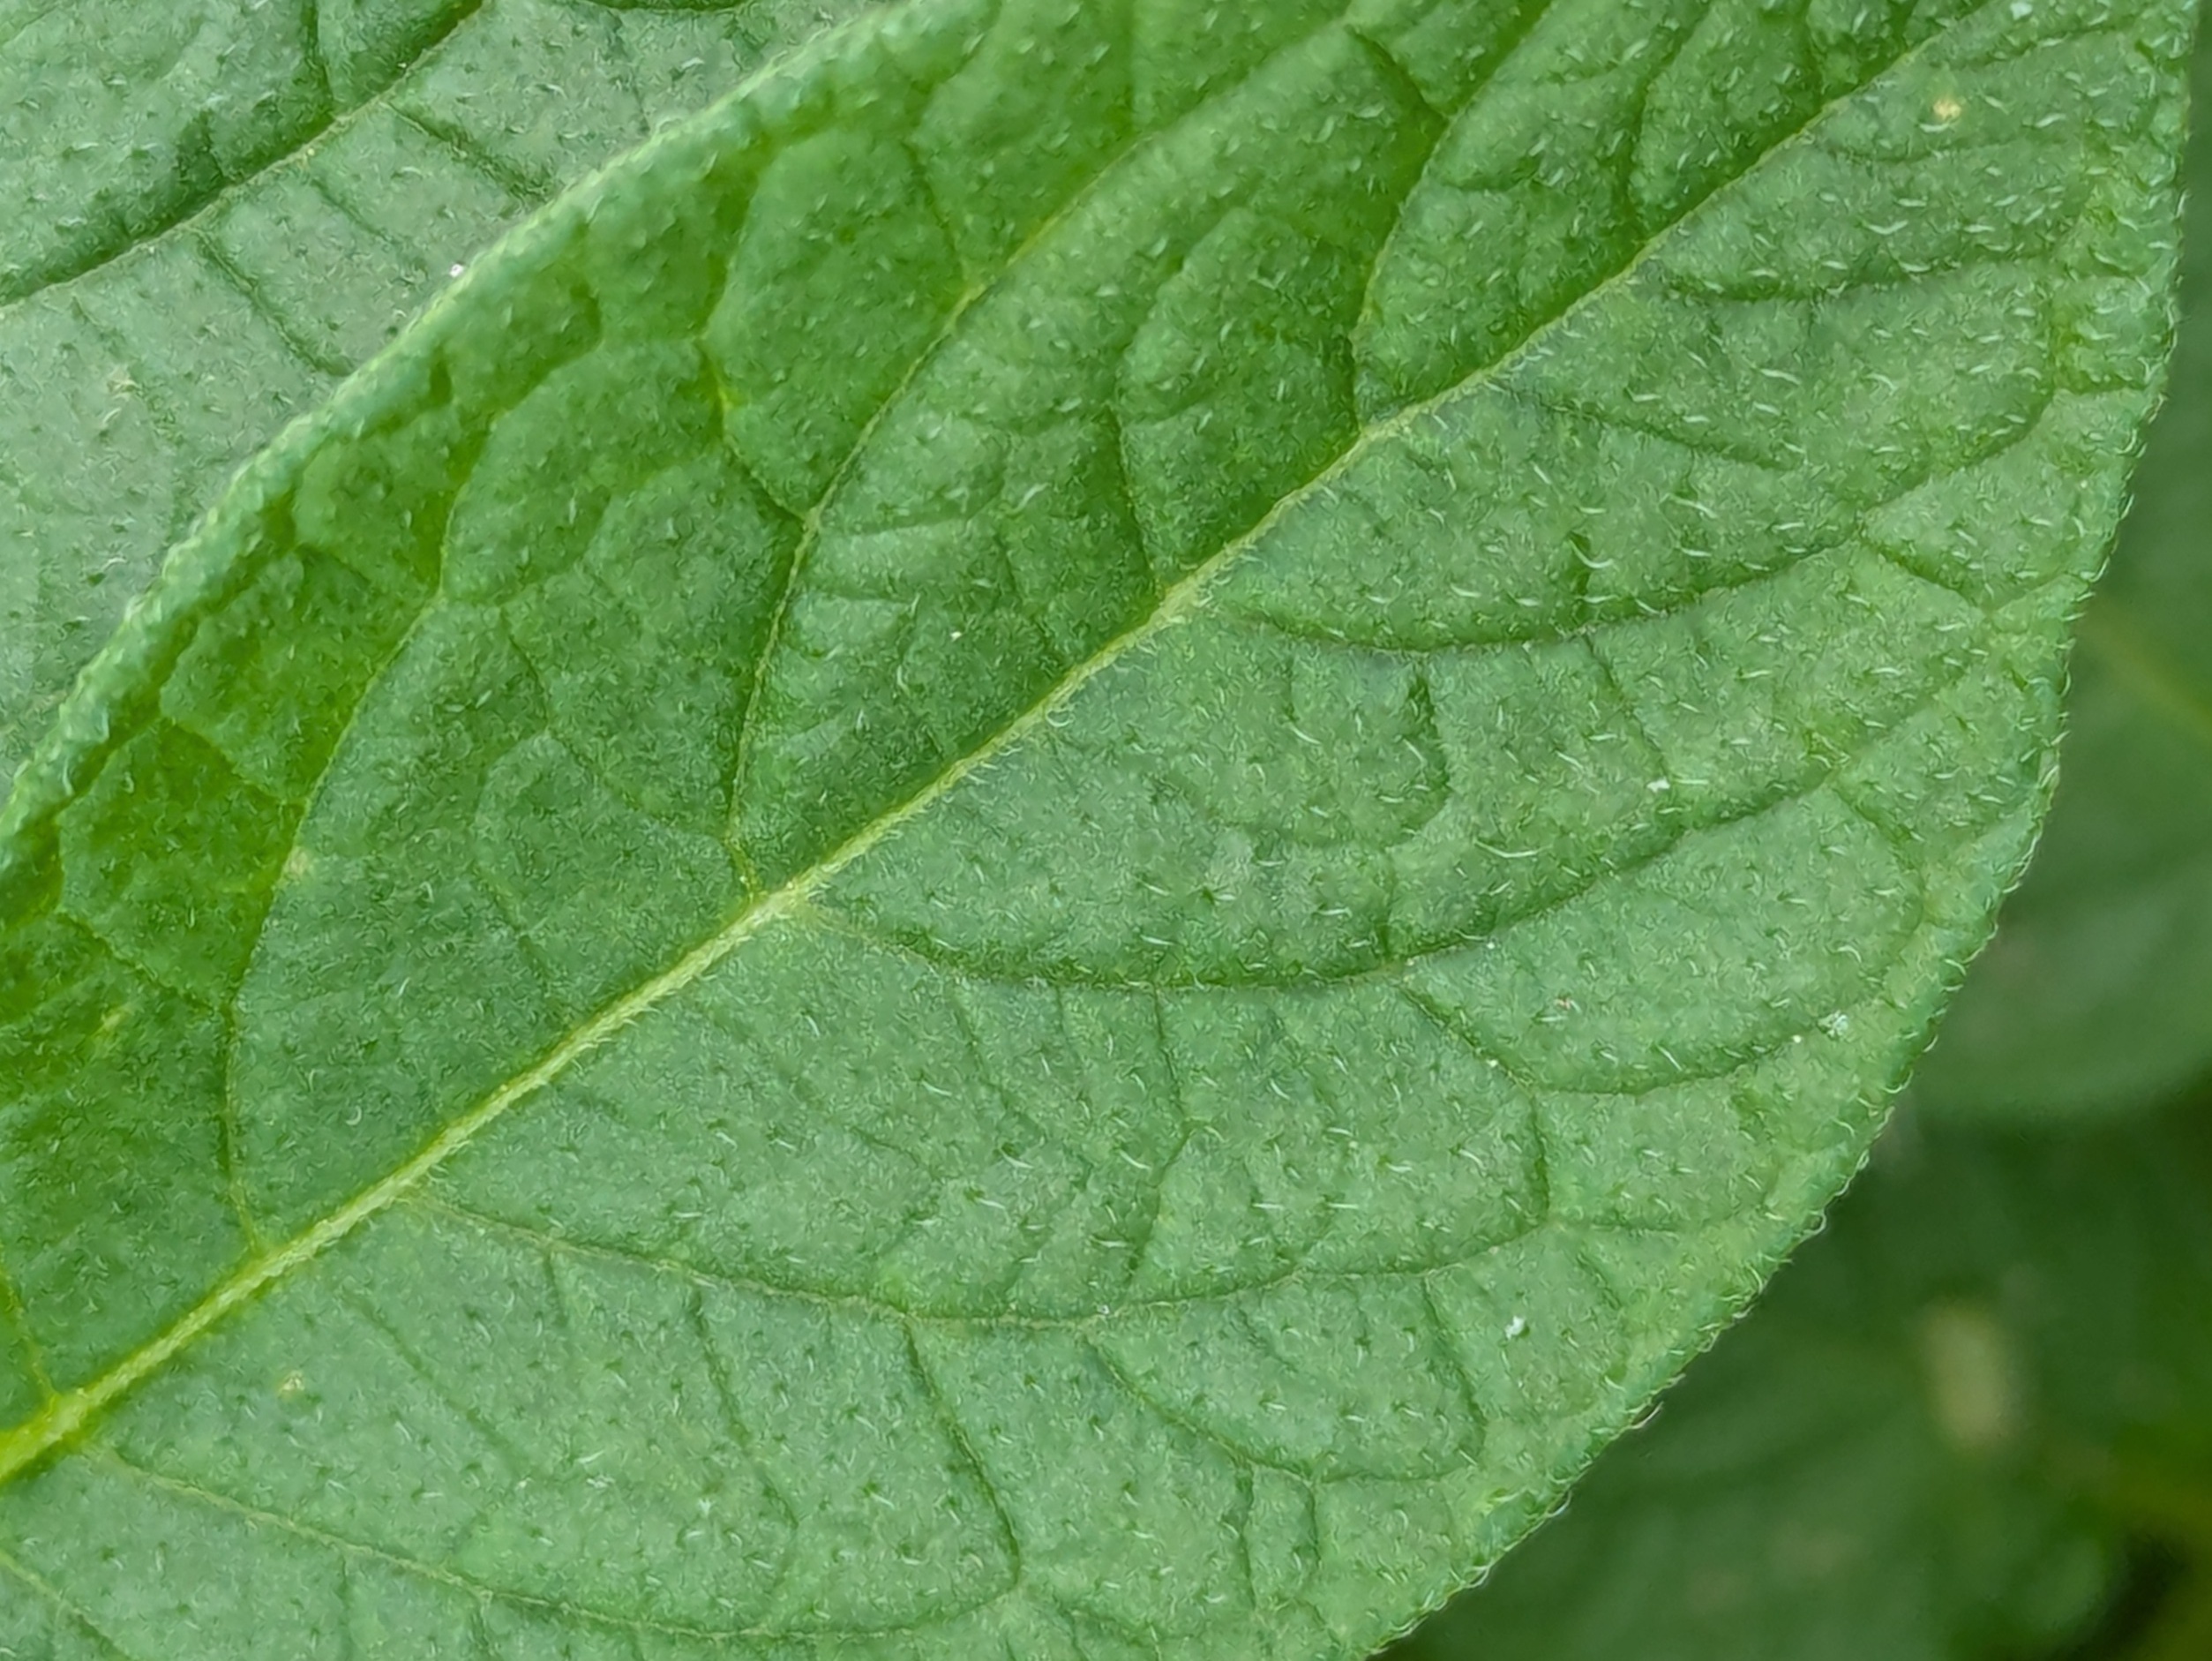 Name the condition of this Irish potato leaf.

healthy
